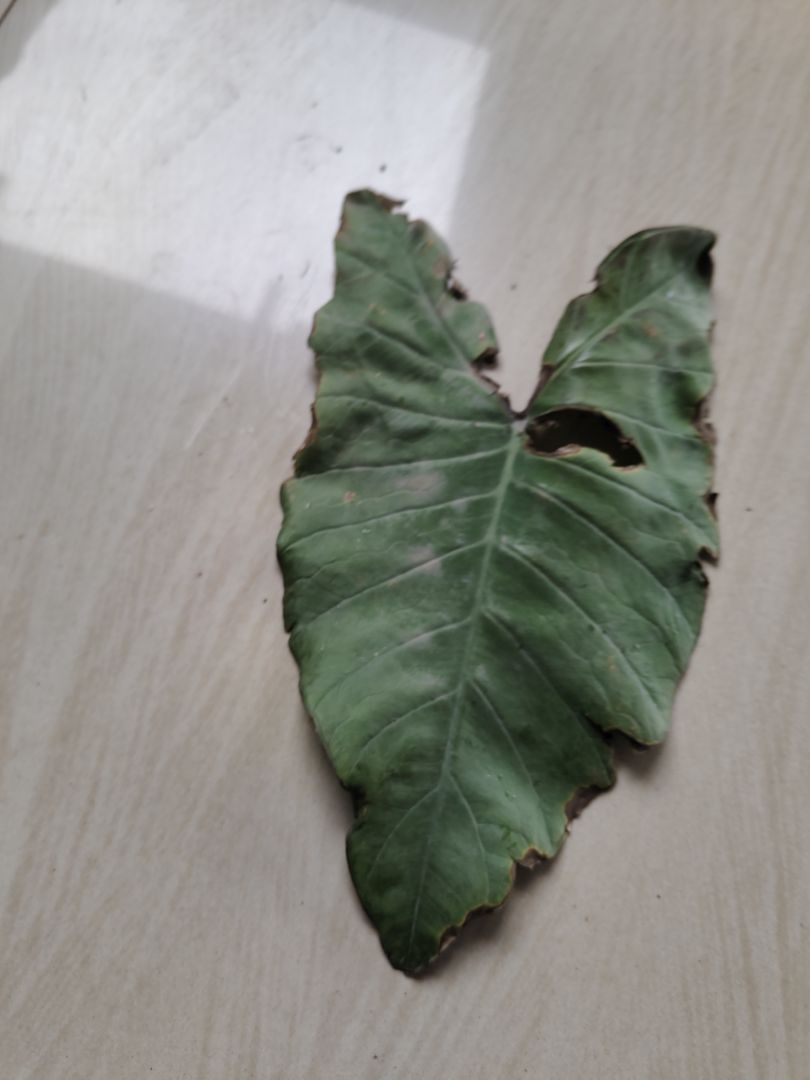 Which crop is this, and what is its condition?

taro, leaf blight
